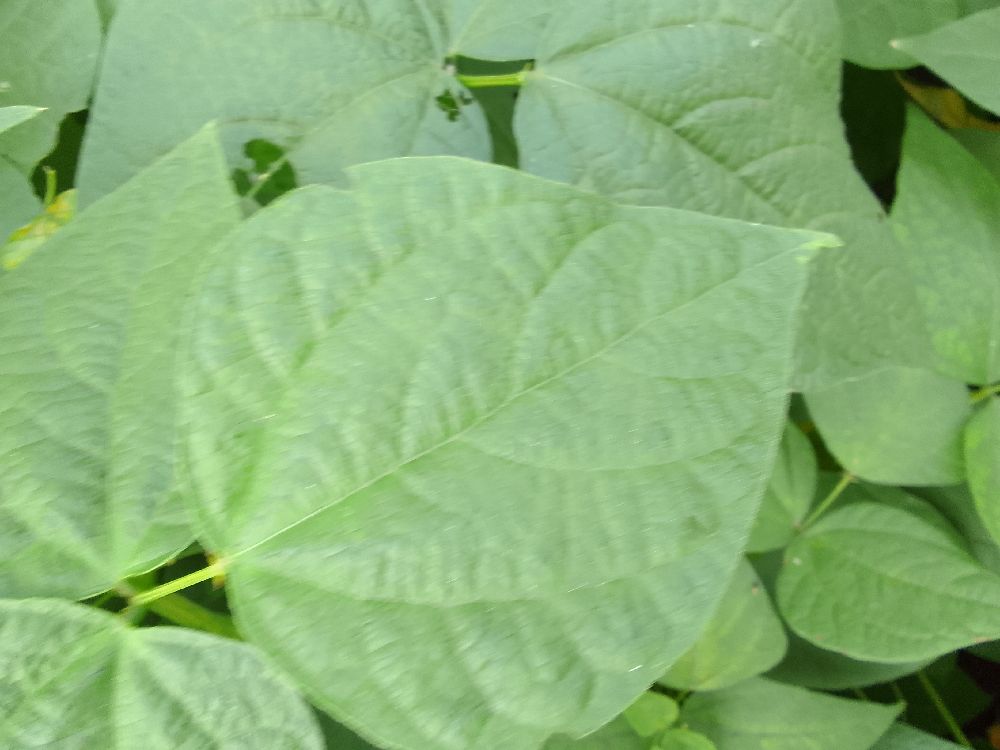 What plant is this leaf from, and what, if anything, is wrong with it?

common bean, healthy
